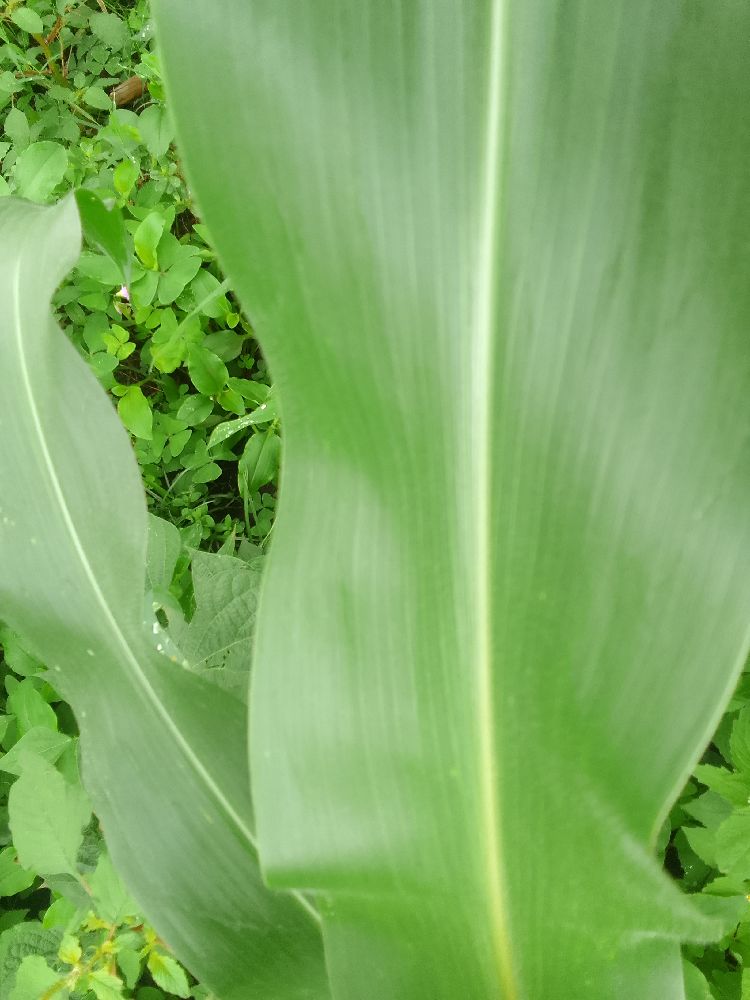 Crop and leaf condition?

maize, healthy
